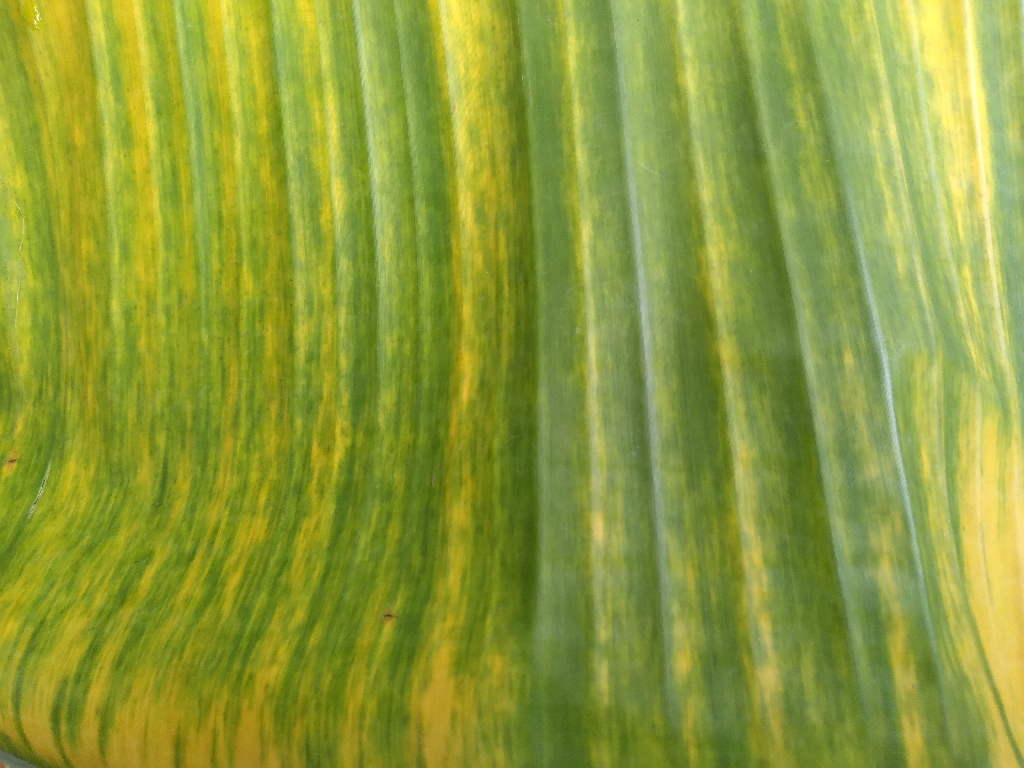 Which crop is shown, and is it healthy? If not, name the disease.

banana, fusarium wilt race 1
